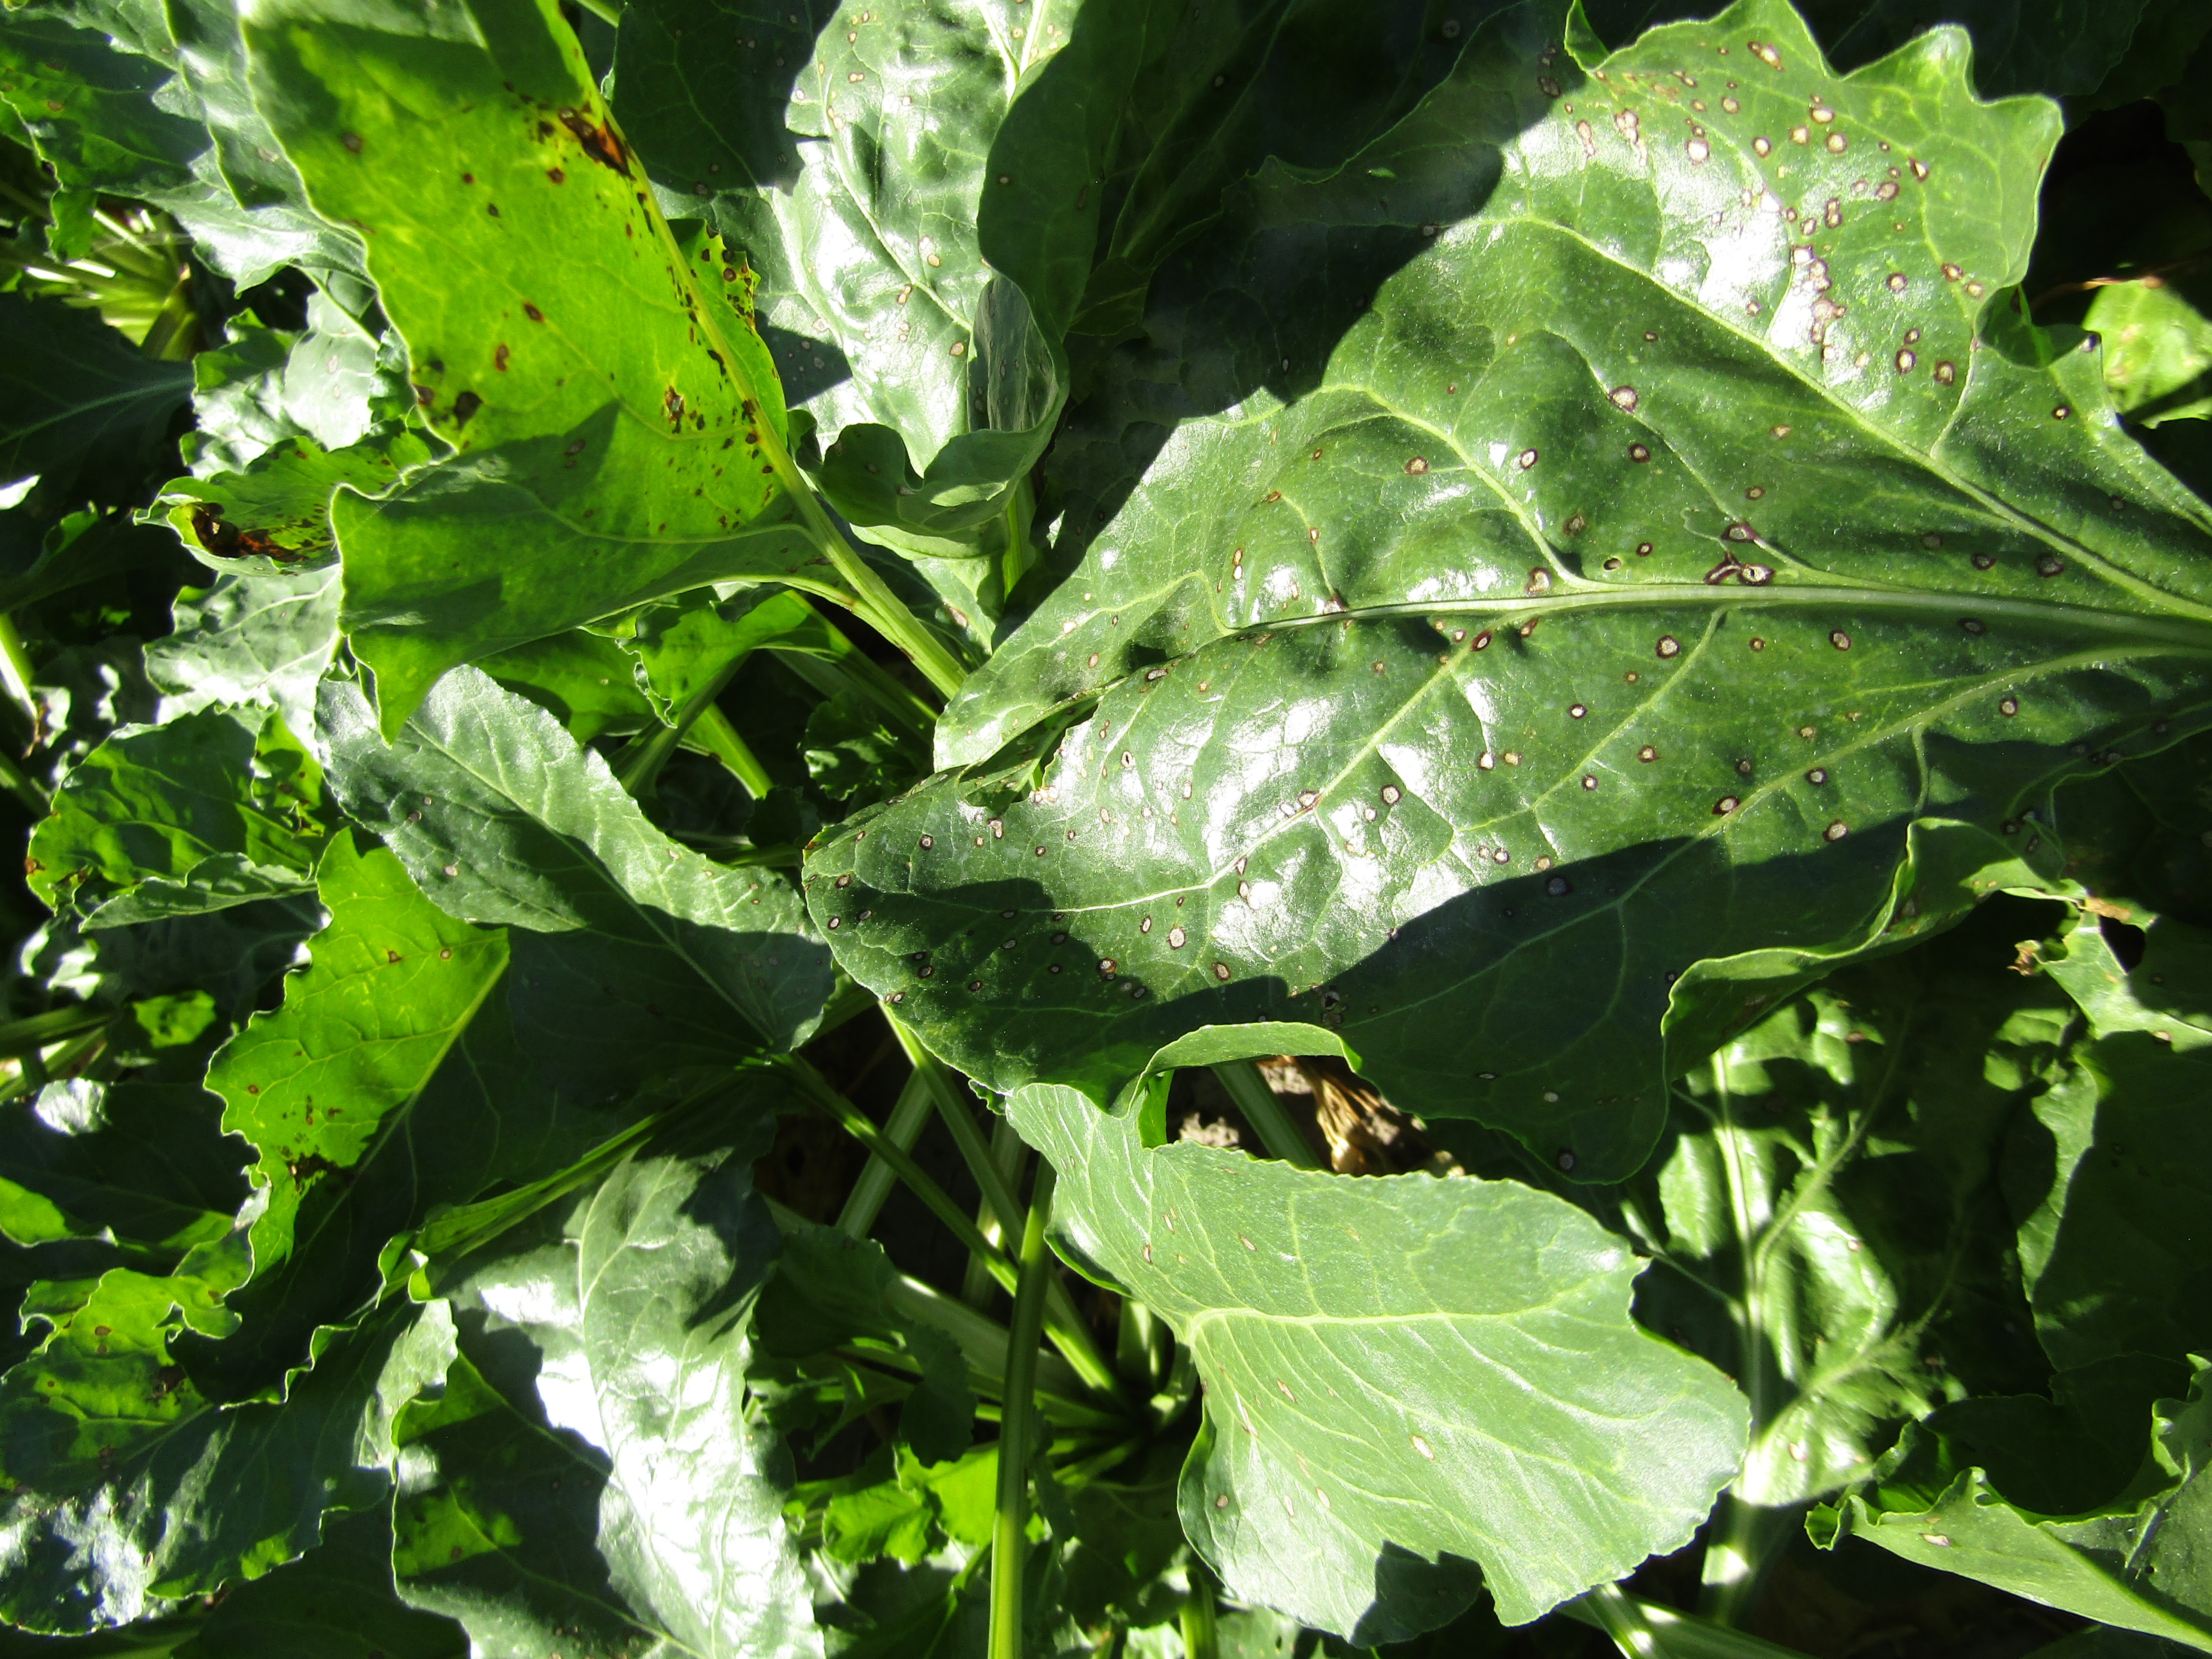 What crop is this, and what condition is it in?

beet, cercospora
